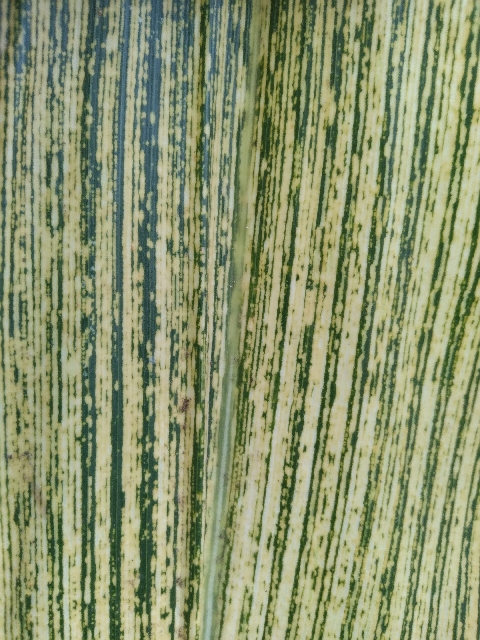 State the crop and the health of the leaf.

maize, maize streak virus
